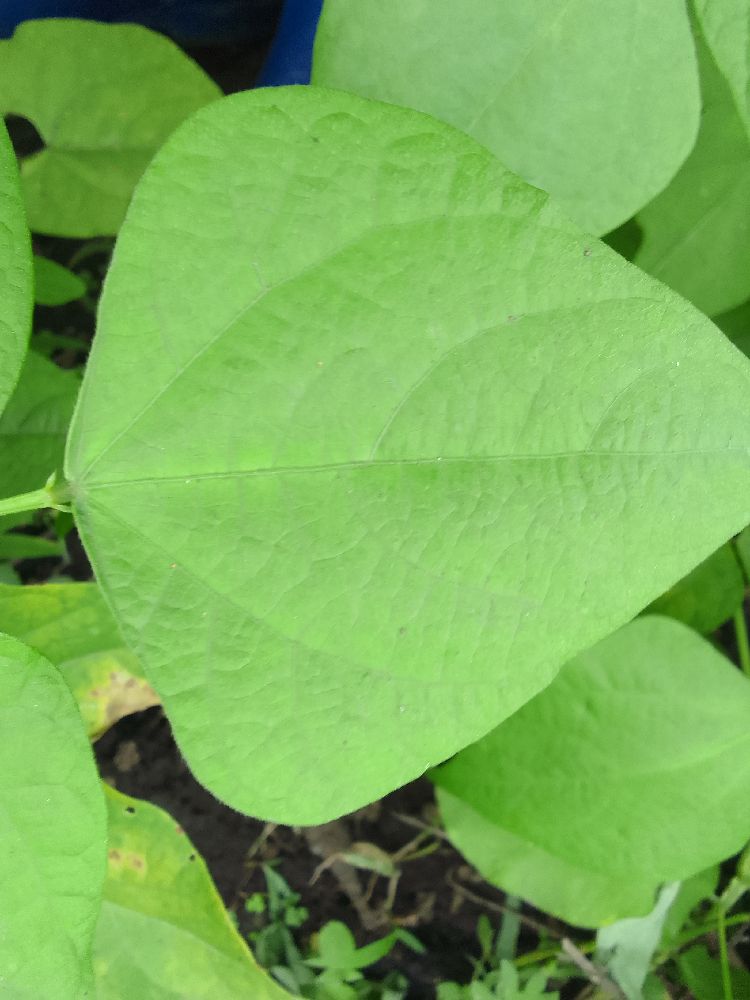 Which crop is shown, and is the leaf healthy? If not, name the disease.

common bean, healthy
